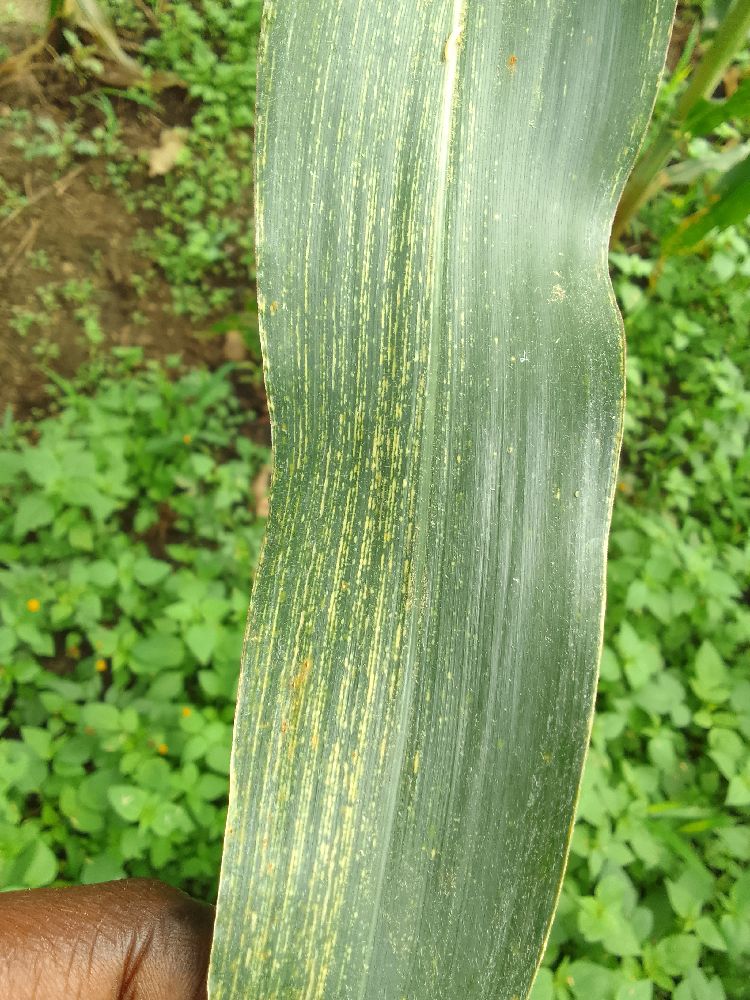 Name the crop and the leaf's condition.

maize, maize streak virus
